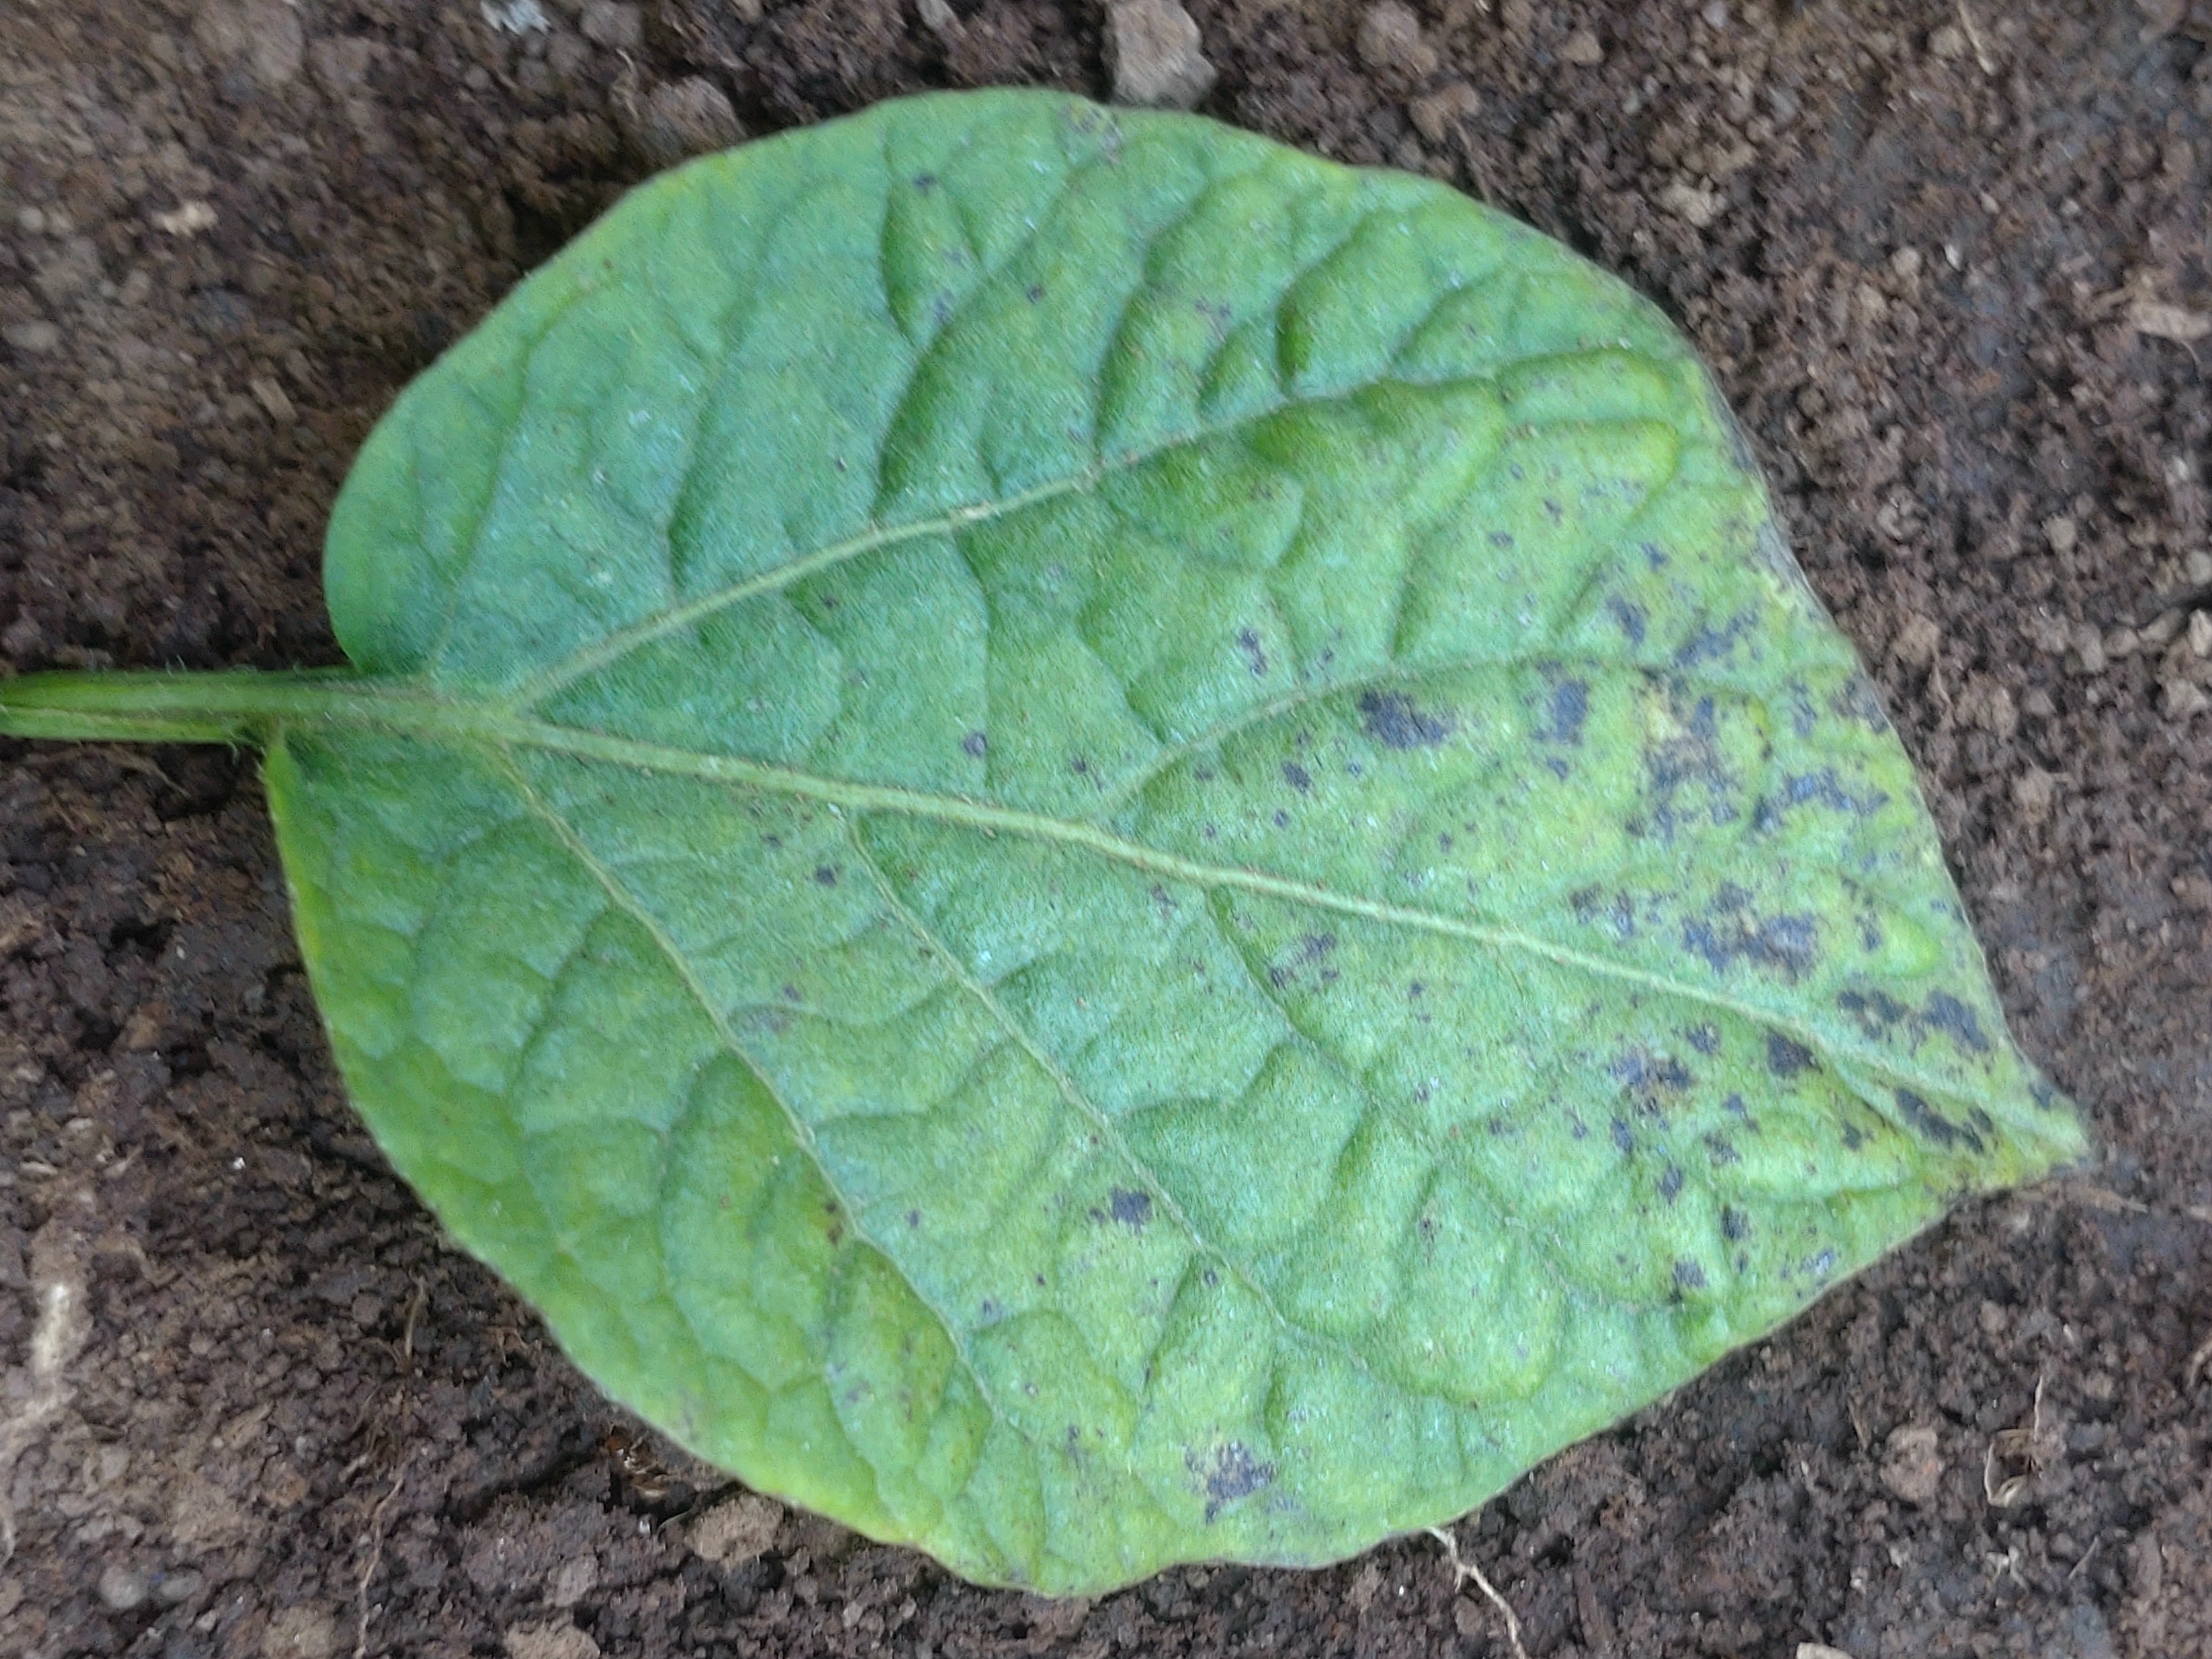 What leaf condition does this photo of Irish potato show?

late blight
